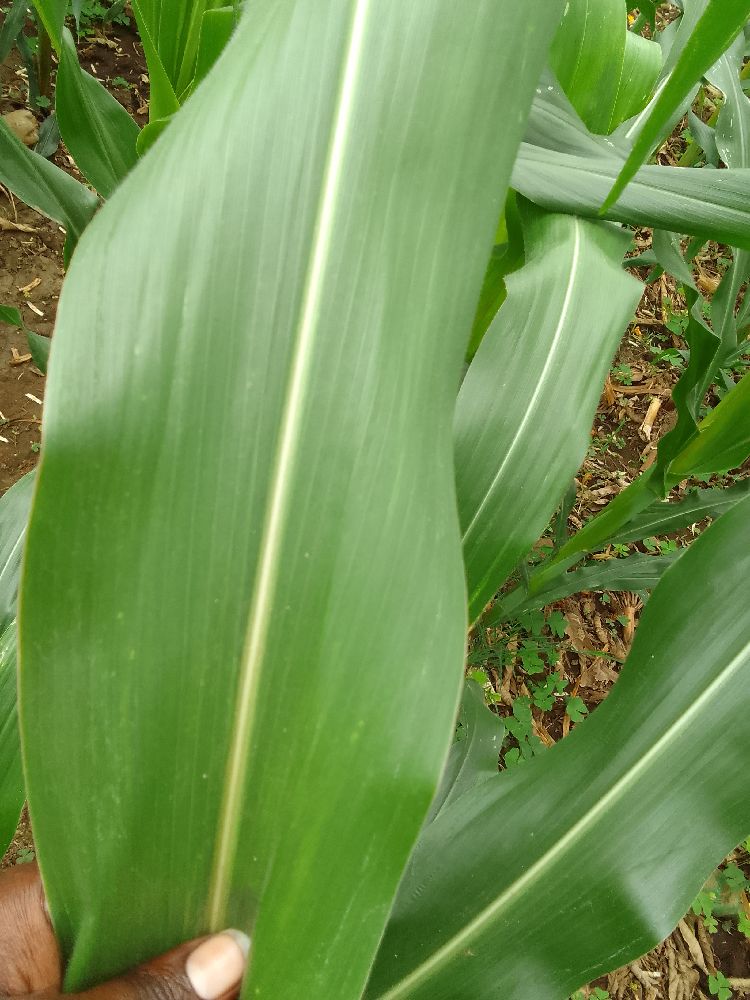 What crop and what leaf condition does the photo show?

maize, healthy
